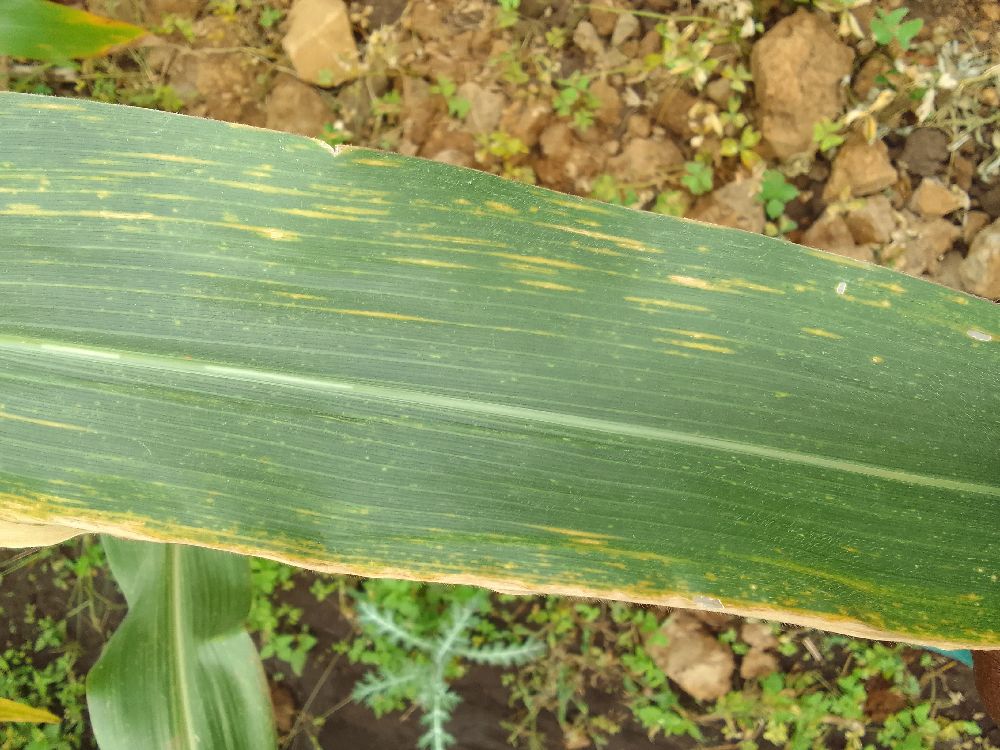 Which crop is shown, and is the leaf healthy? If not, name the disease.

maize, maize lethal necrosis
